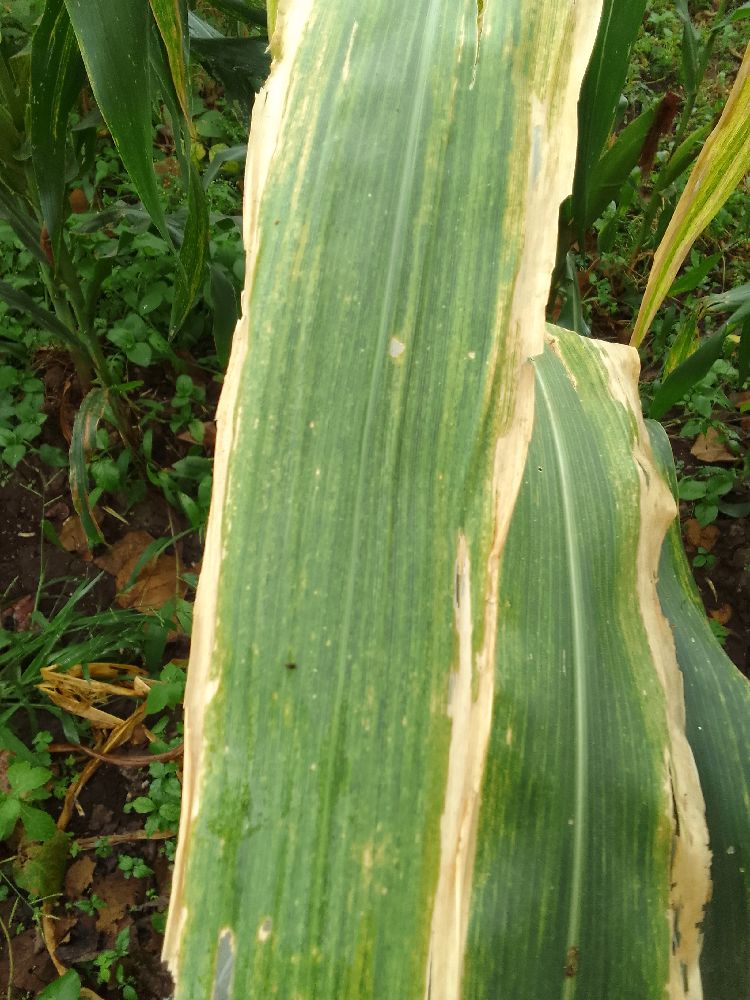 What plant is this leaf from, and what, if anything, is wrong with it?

maize, maize lethal necrosis
